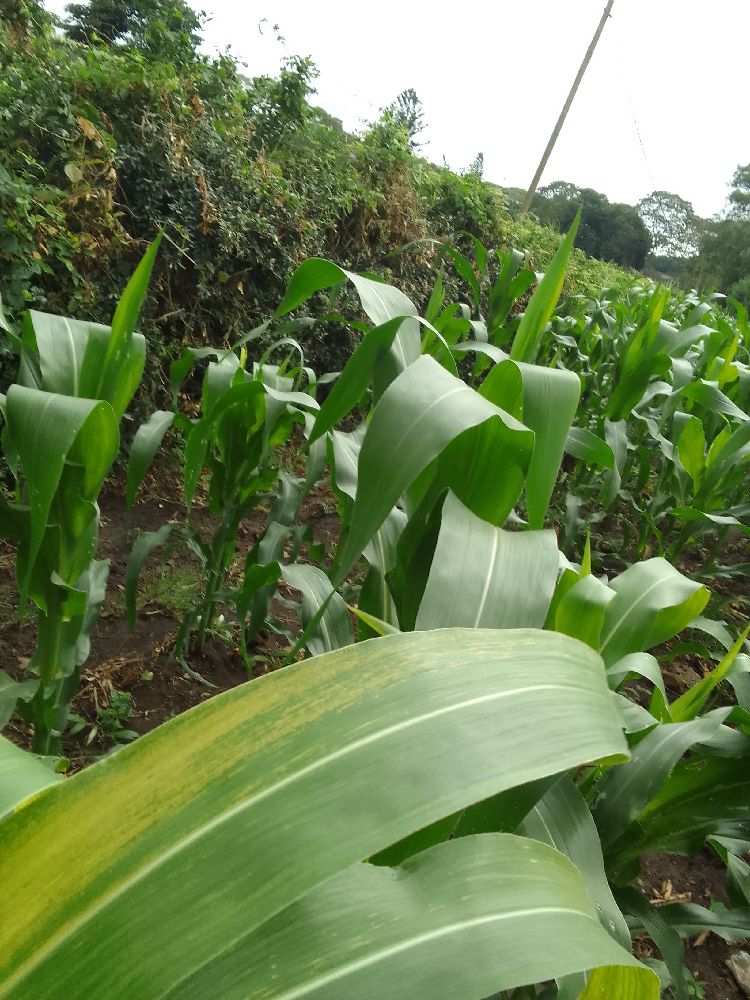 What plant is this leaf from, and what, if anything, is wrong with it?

maize, maize lethal necrosis
